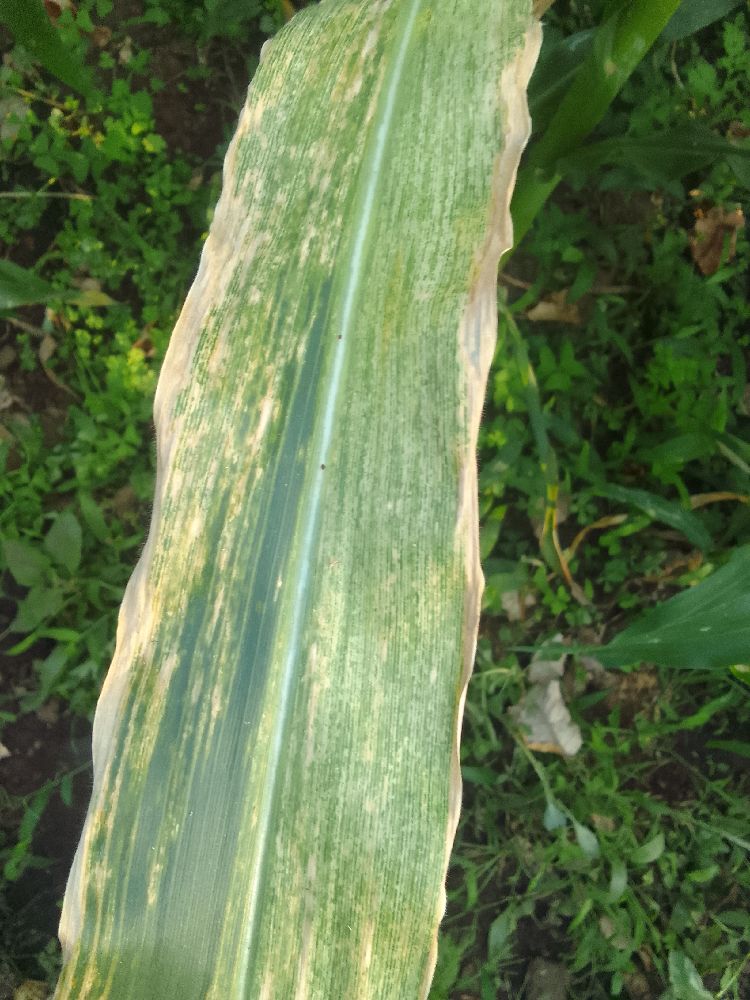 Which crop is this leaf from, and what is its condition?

maize, healthy
